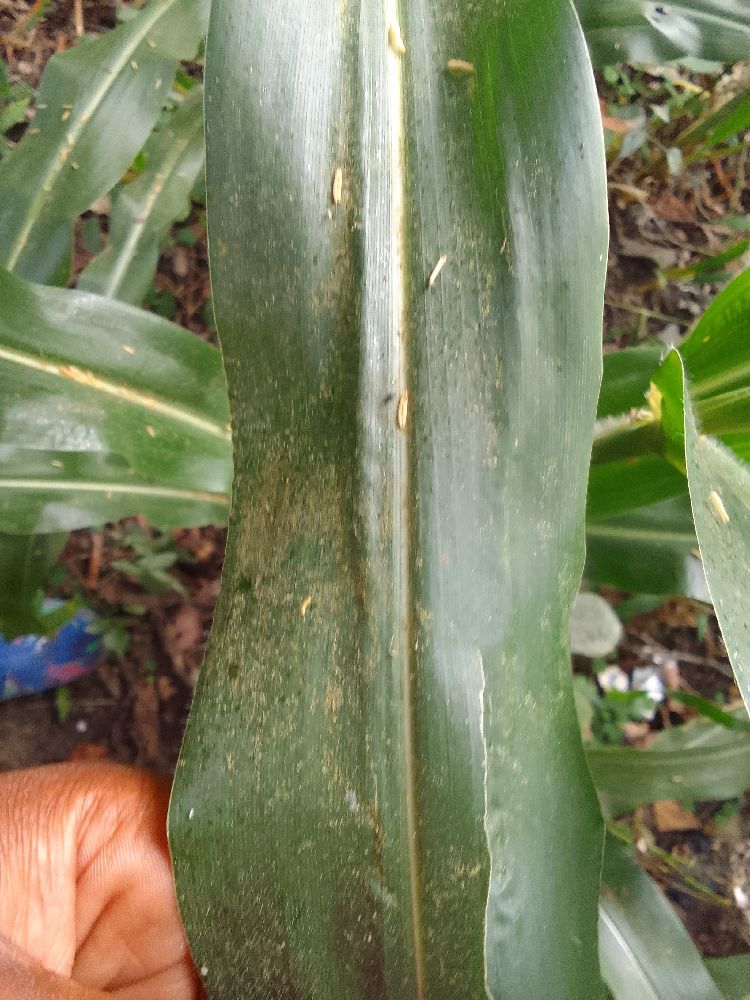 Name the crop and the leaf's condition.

maize, healthy
